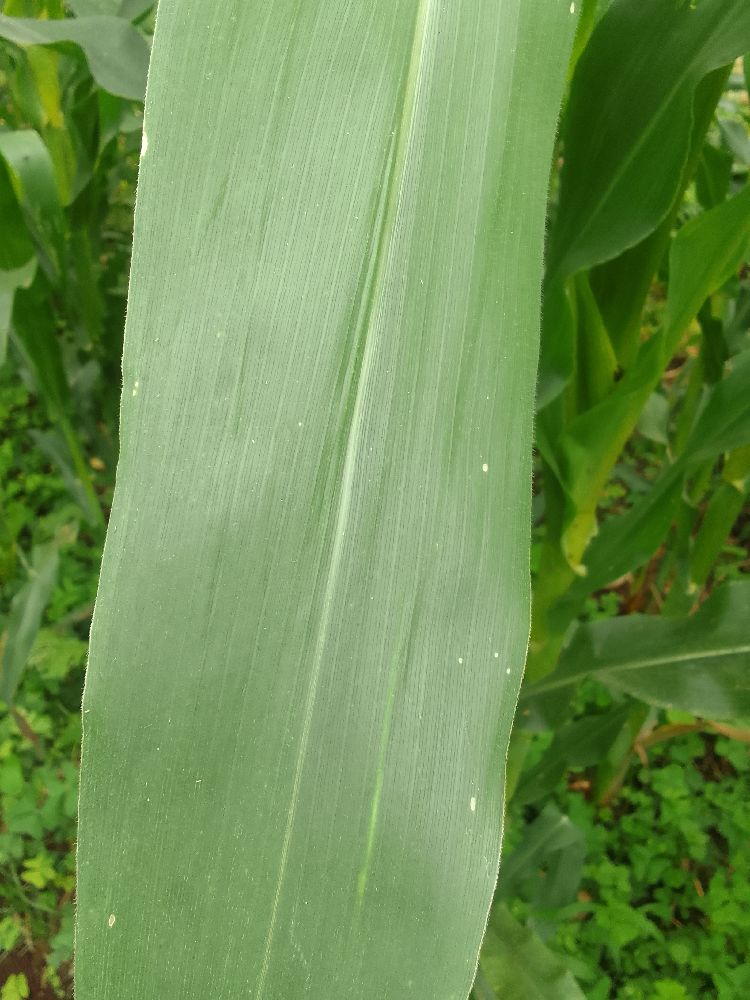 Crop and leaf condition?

maize, healthy
